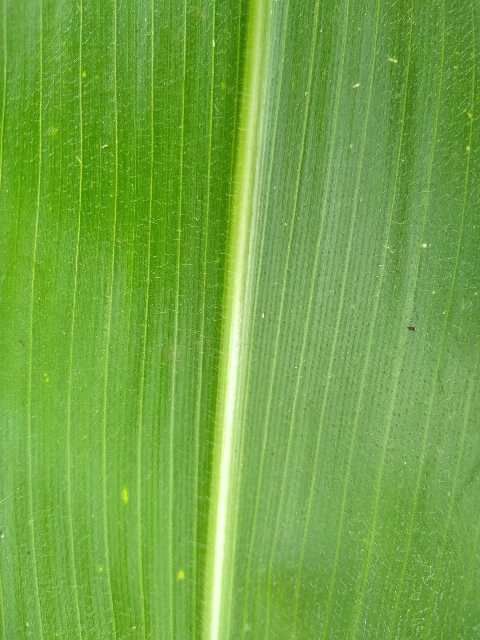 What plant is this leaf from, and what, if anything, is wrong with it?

maize, healthy
